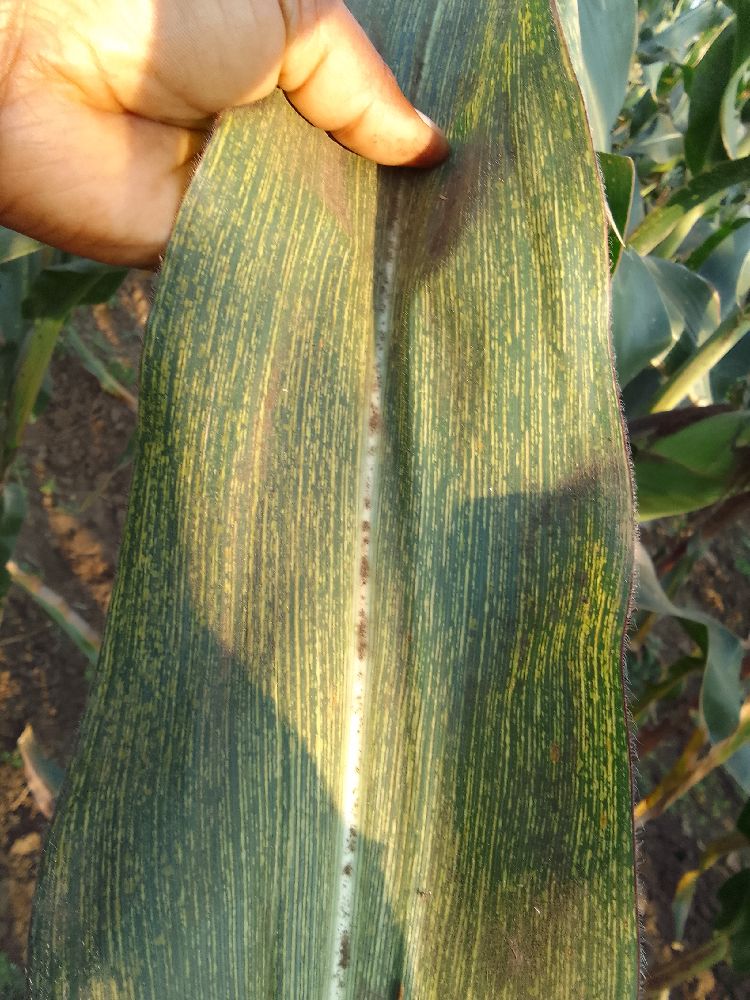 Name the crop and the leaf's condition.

maize, maize streak virus
